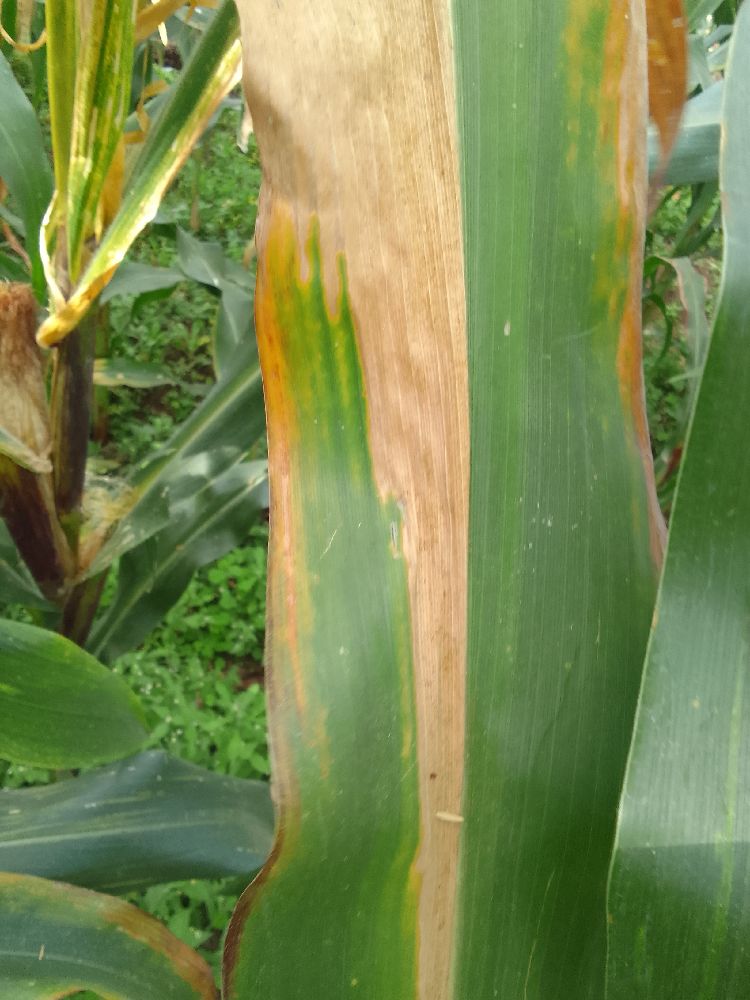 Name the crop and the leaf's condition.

maize, maize lethal necrosis
